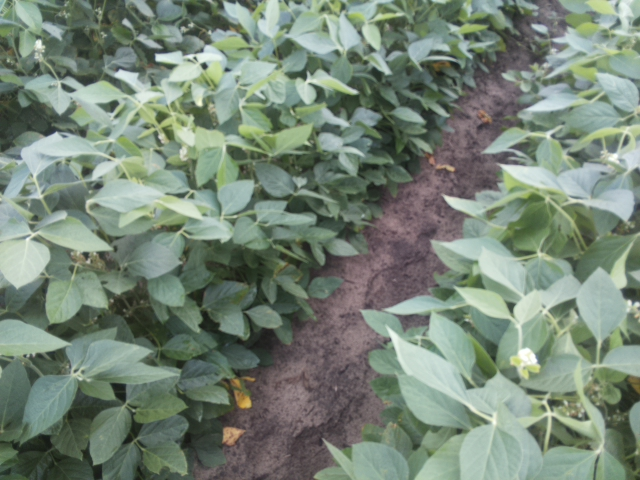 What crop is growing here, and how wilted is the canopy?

soybean, leaves with no wilting
